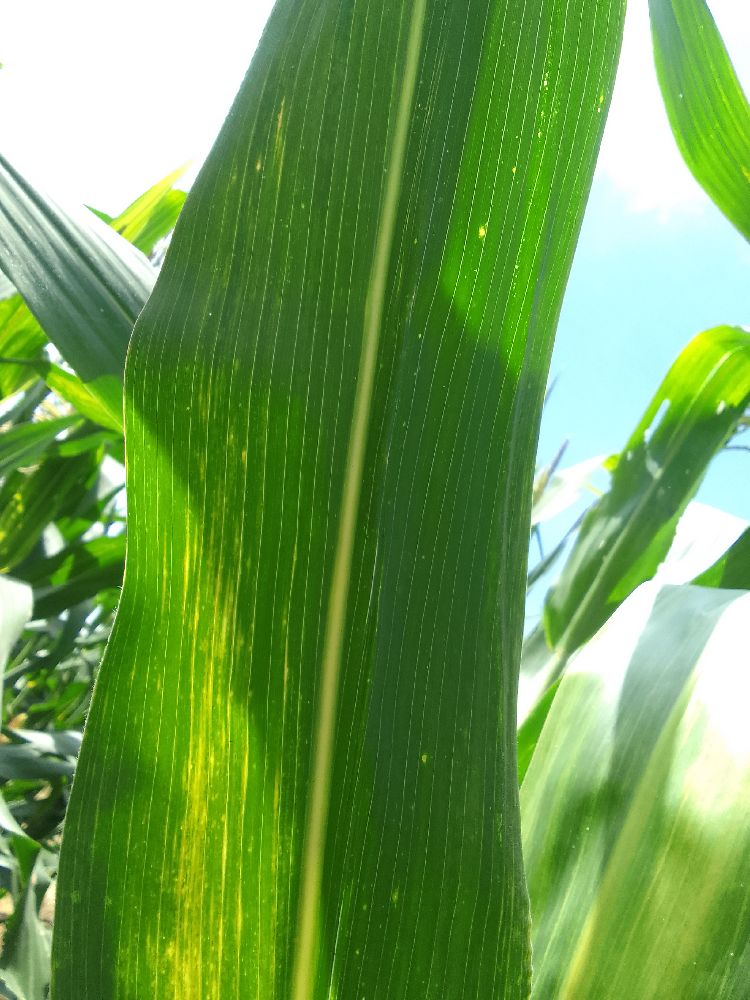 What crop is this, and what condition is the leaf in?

maize, maize lethal necrosis
